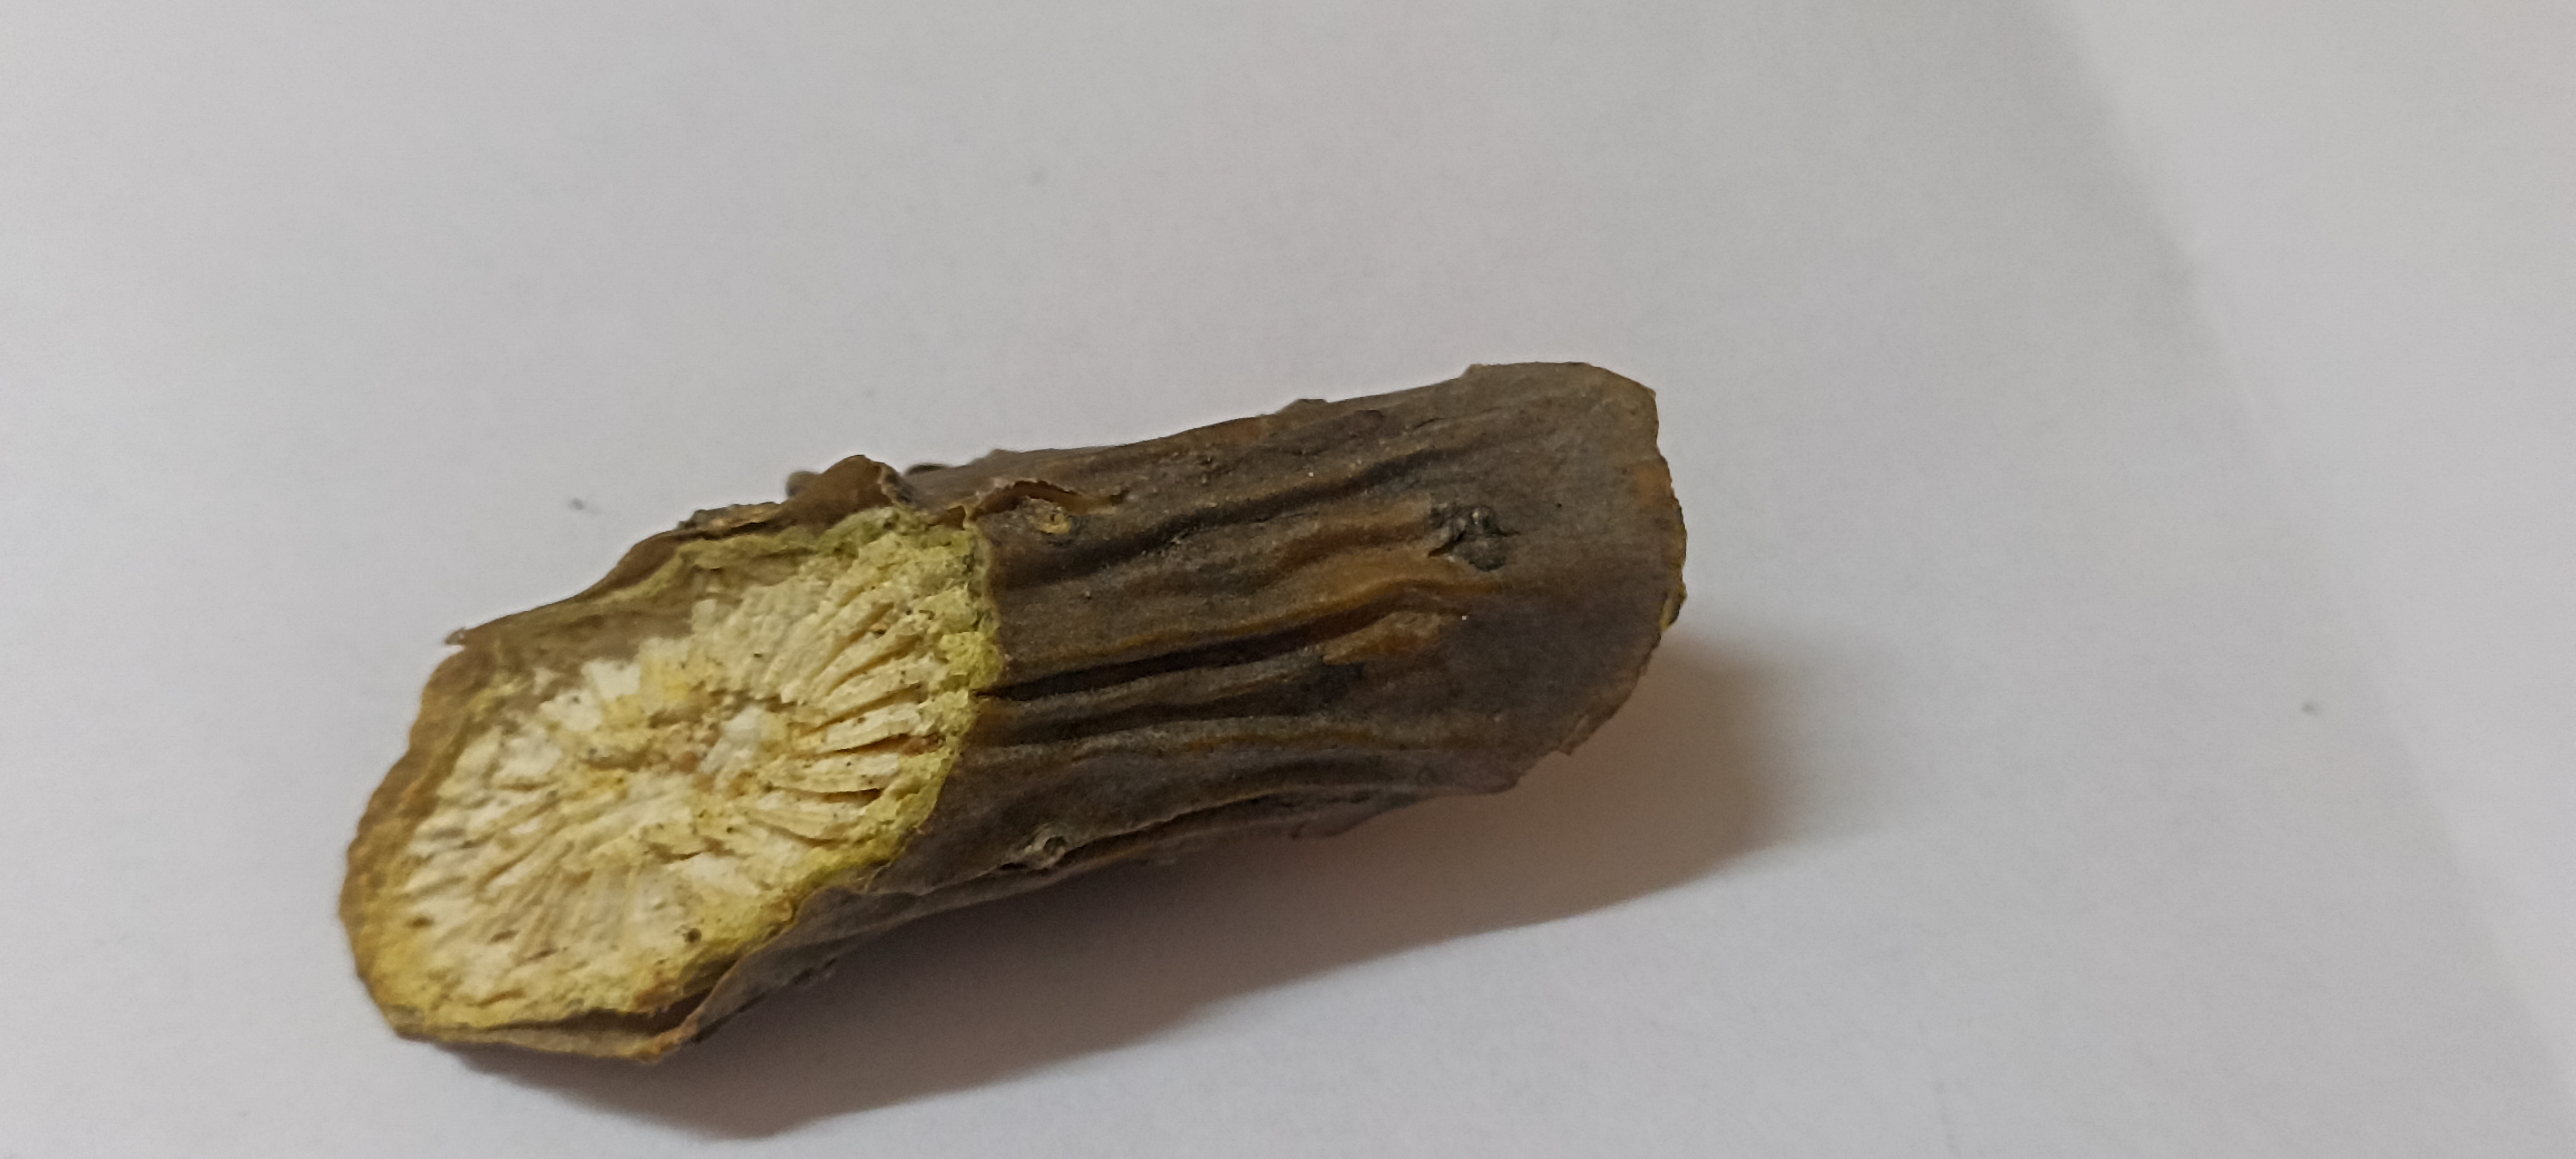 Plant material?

gulvel
